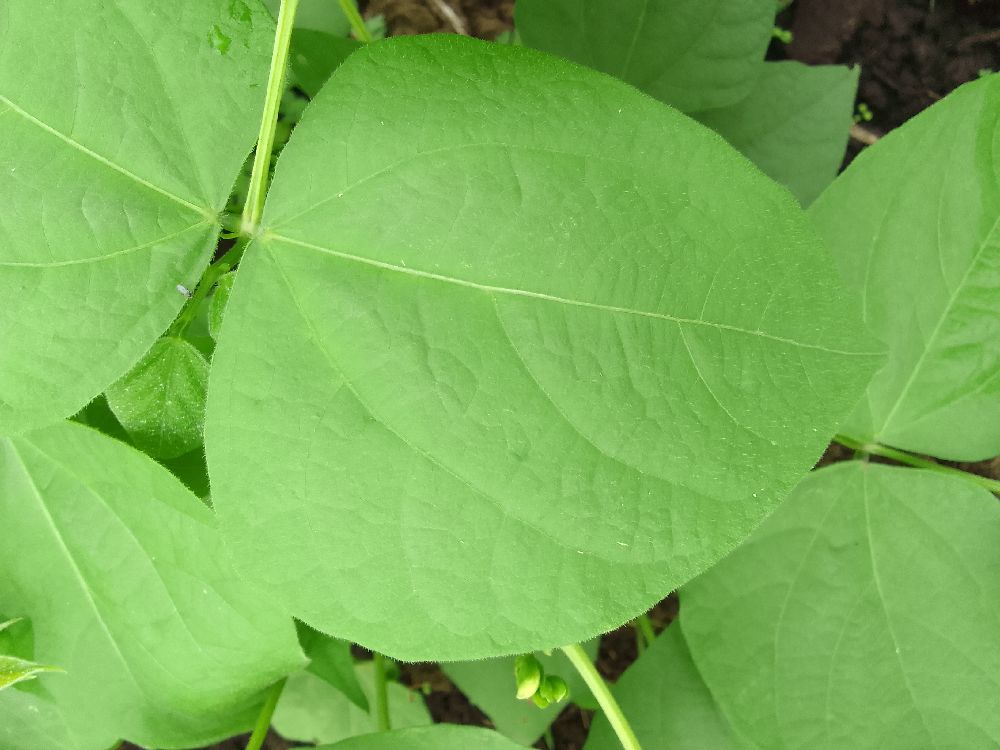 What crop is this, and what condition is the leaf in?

common bean, healthy
